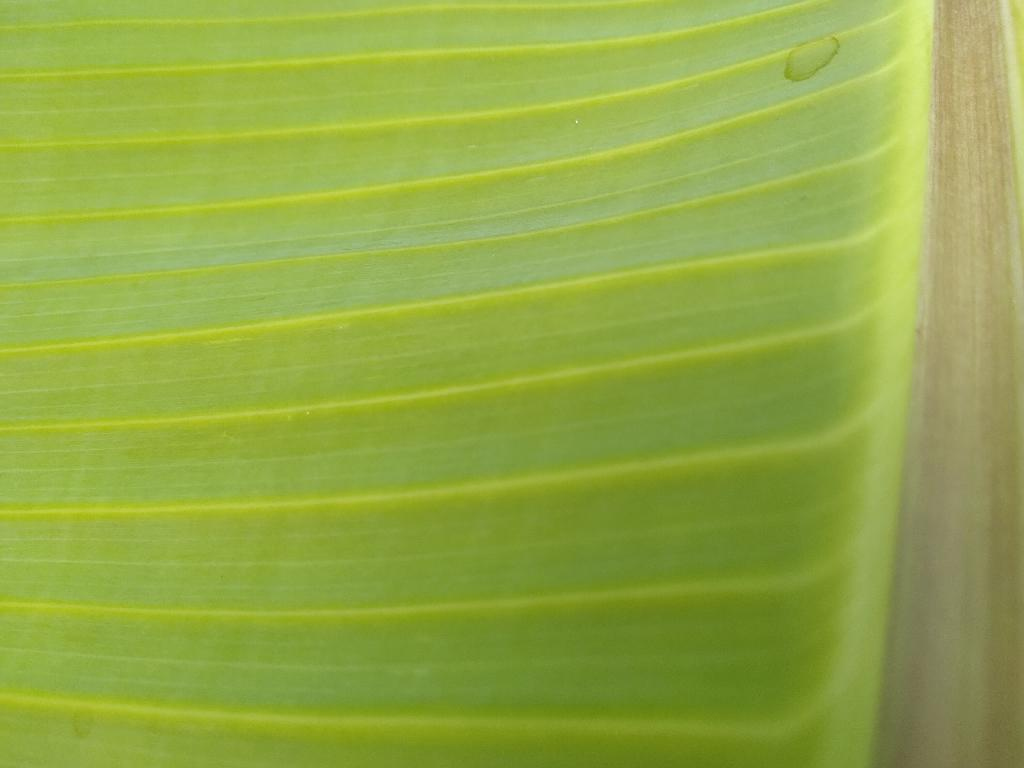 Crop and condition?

banana, healthy
